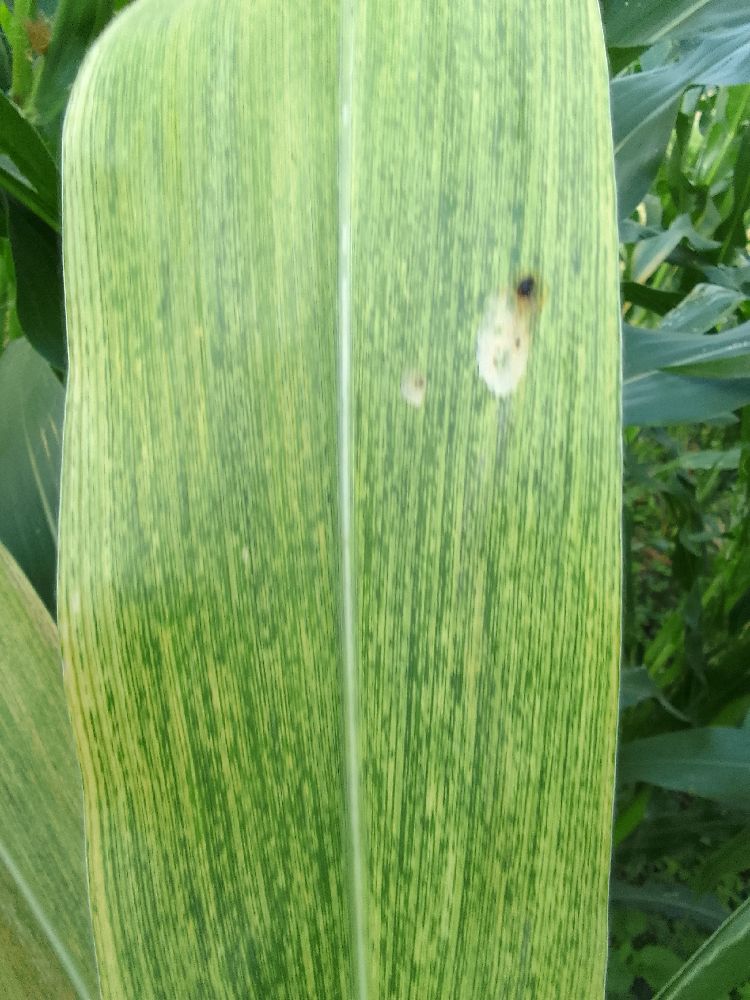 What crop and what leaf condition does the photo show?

maize, maize lethal necrosis
